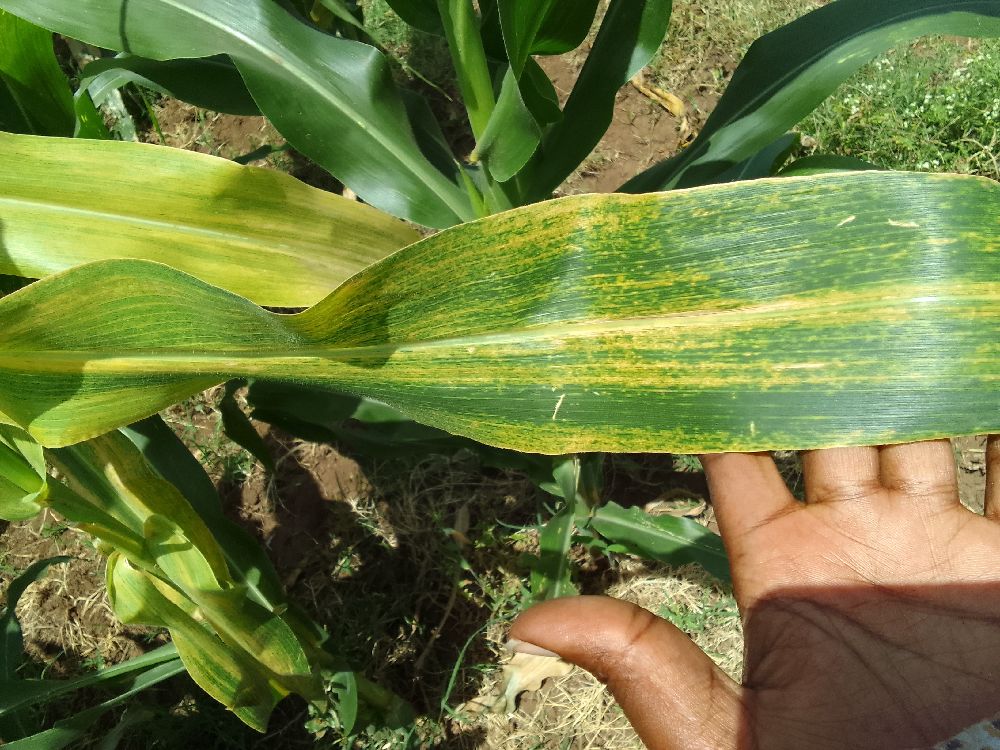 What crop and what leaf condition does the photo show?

maize, maize lethal necrosis
